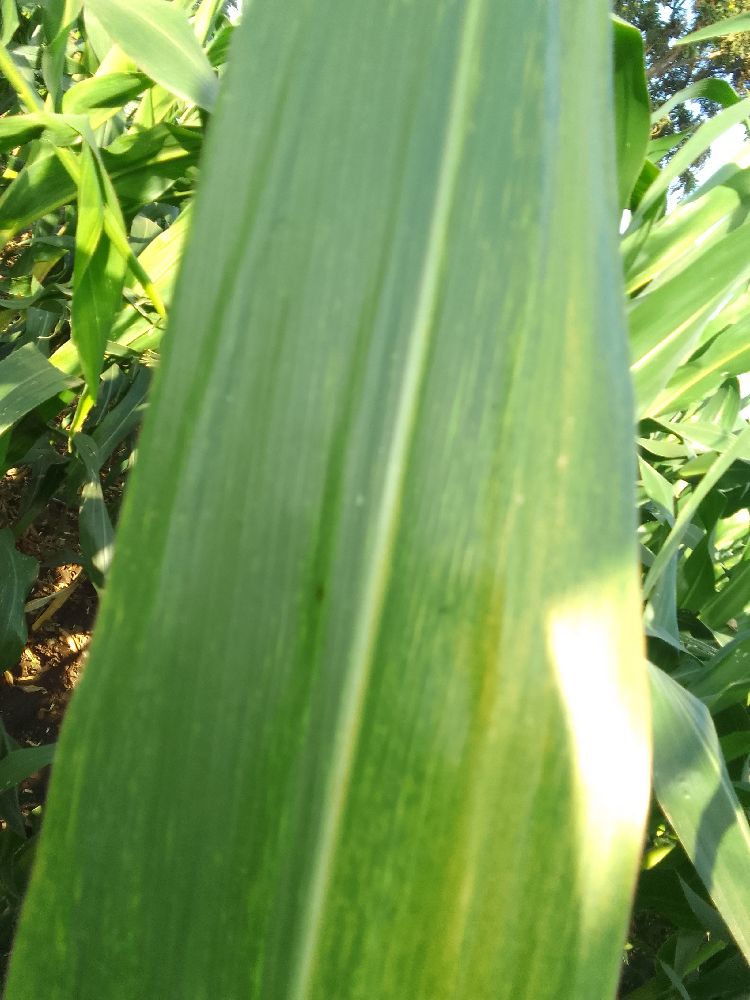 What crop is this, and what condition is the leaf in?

maize, maize lethal necrosis
